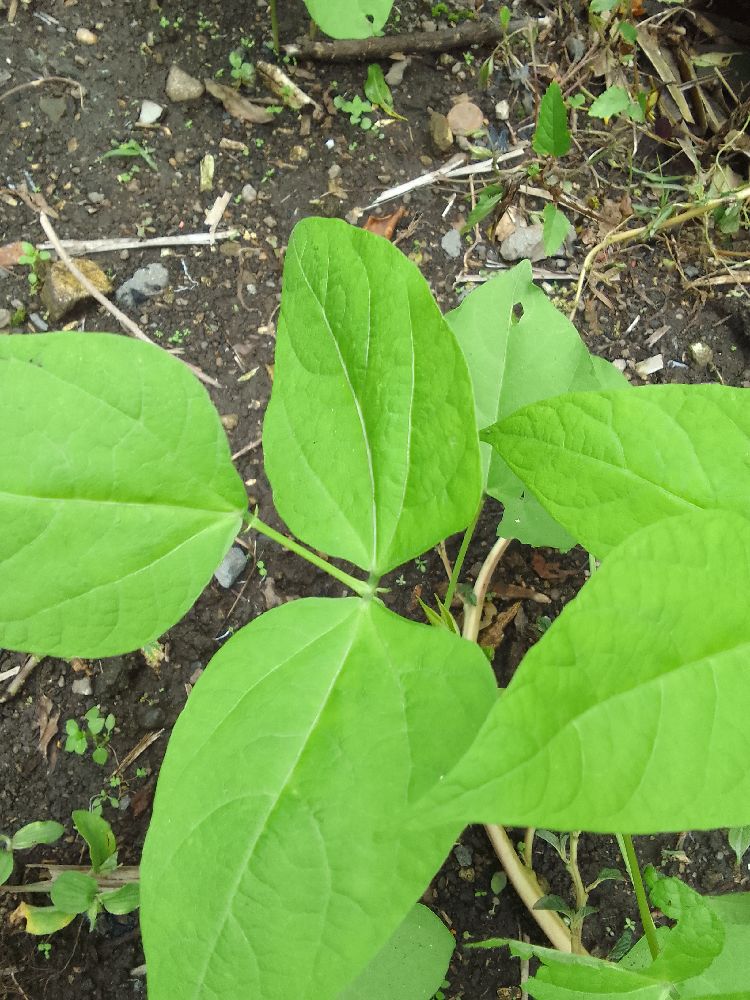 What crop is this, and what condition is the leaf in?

common bean, healthy
